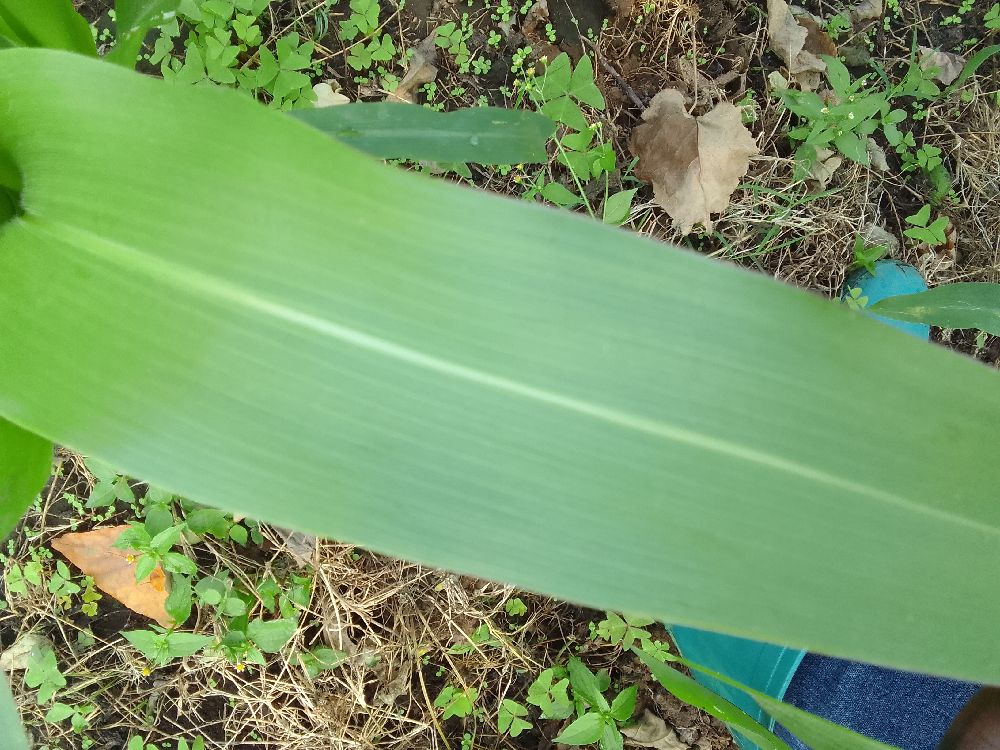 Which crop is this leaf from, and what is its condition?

maize, healthy
